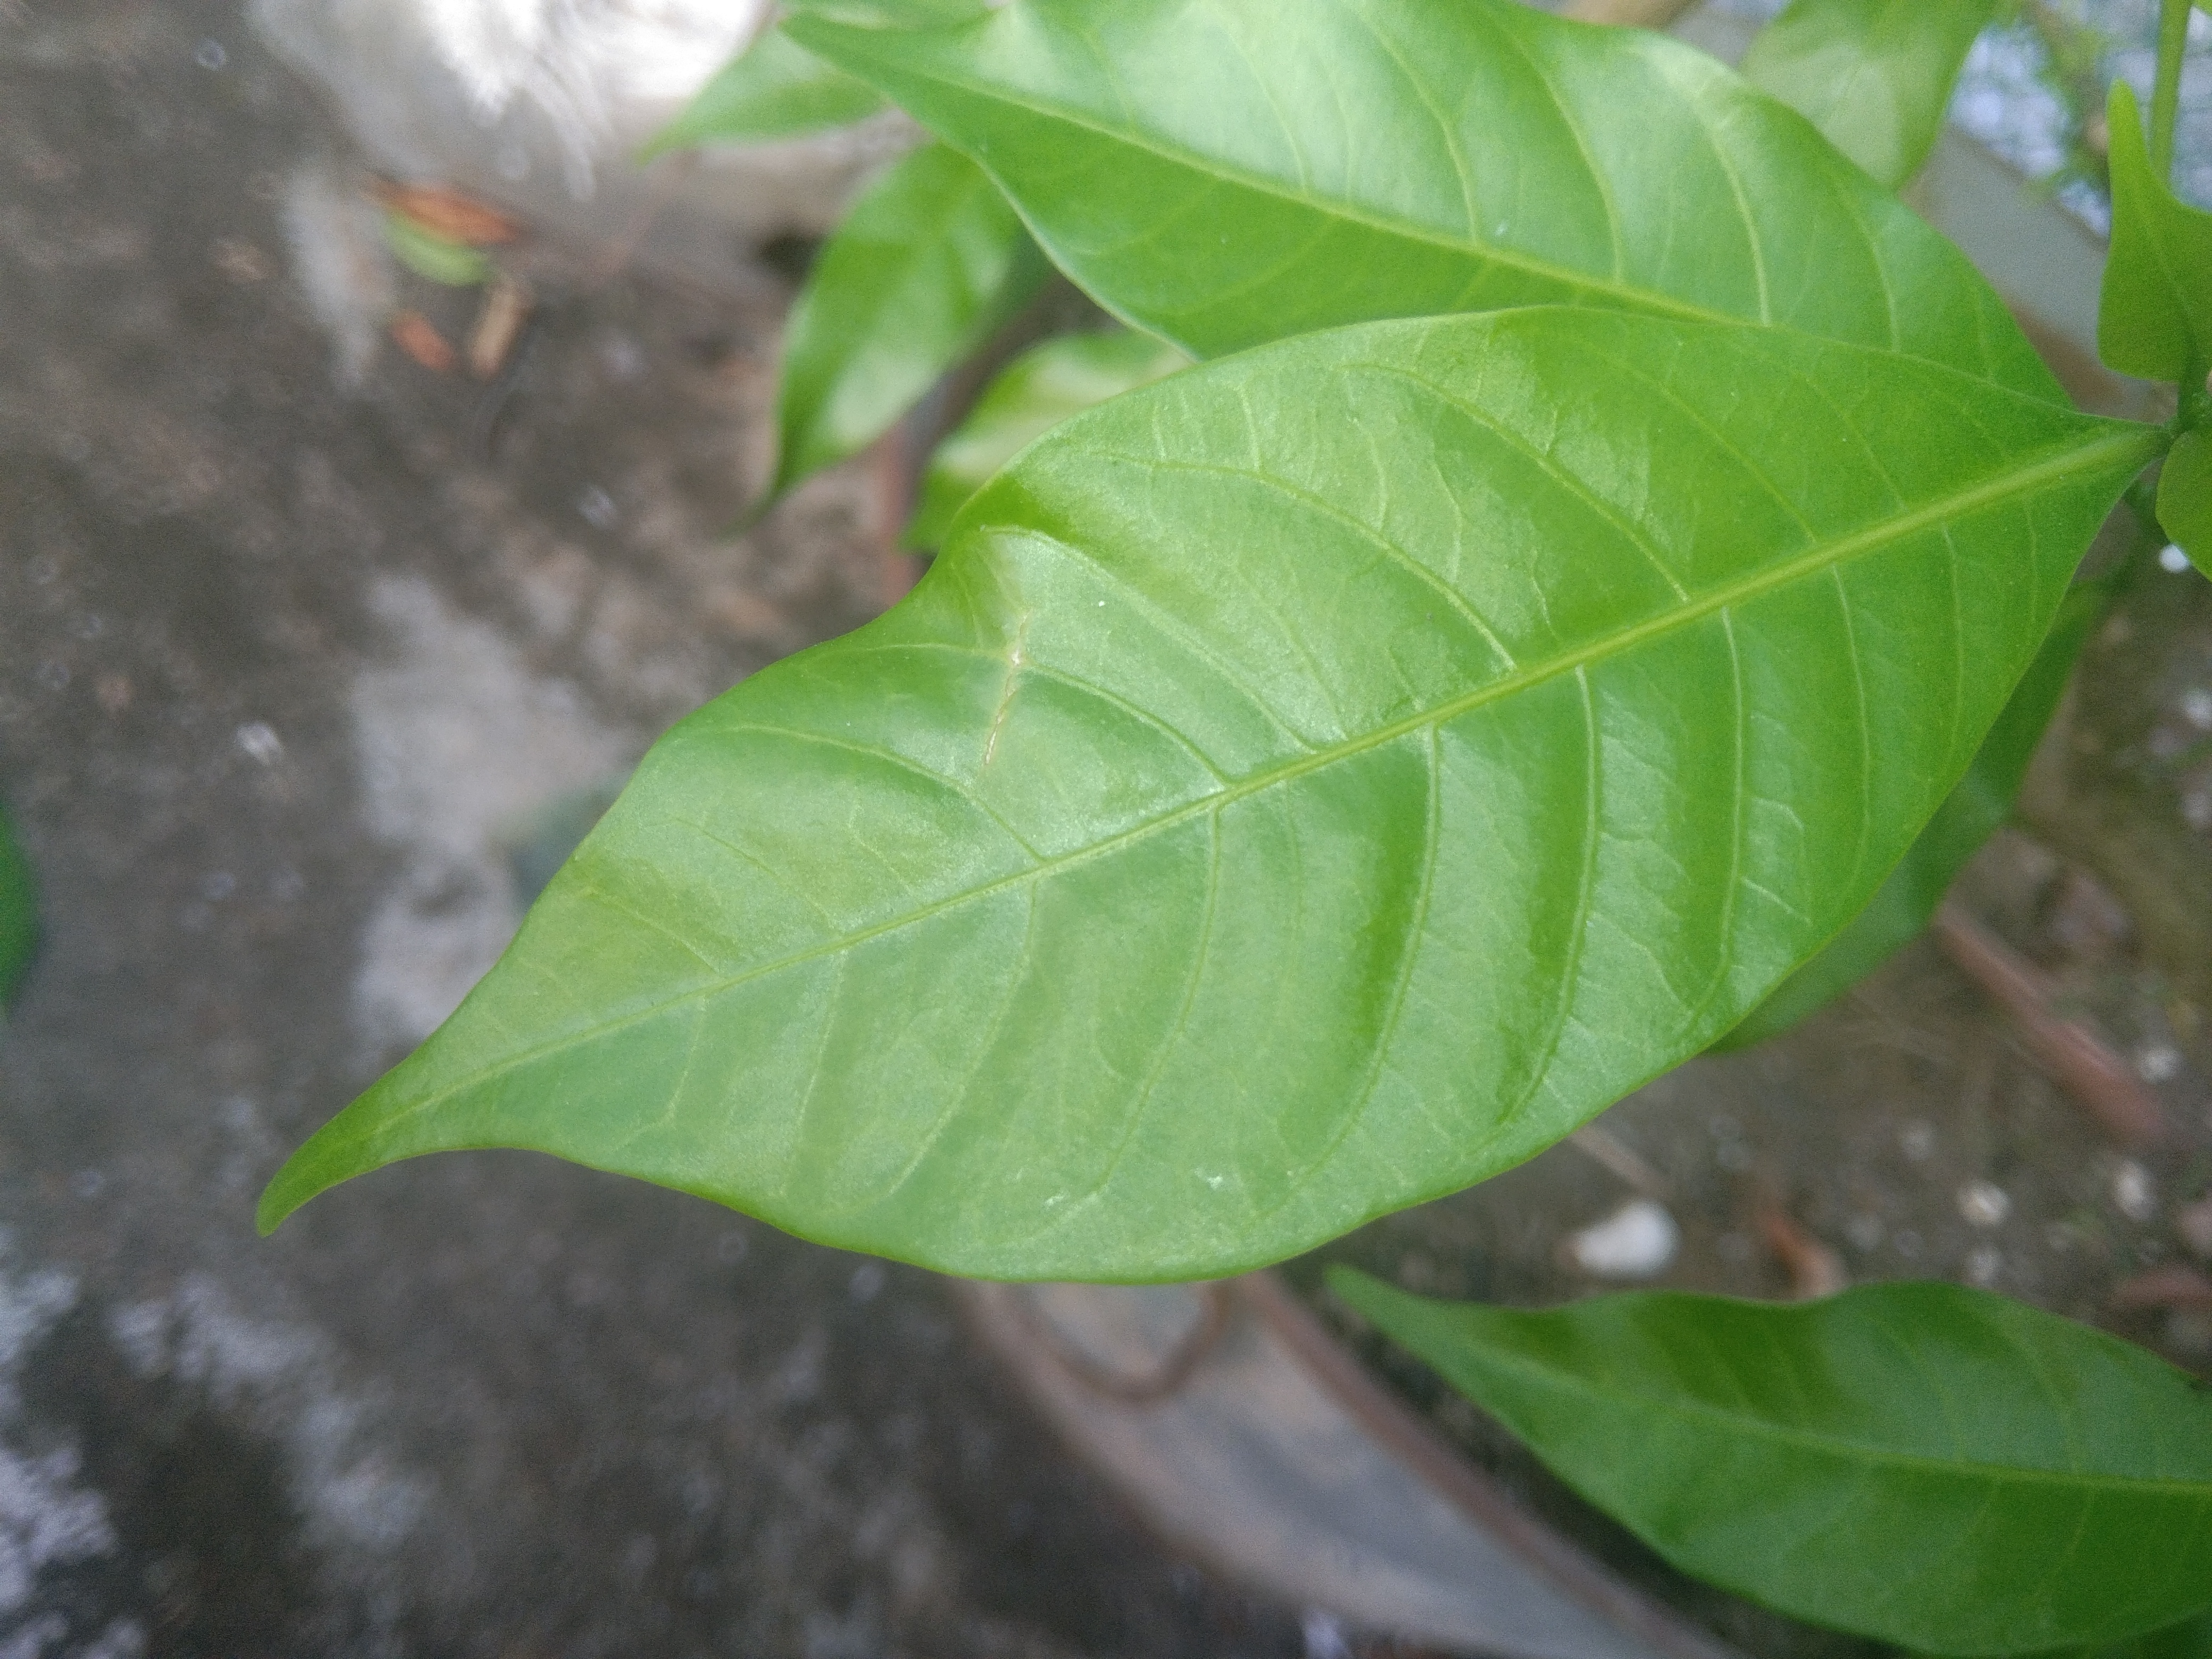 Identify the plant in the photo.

togor
